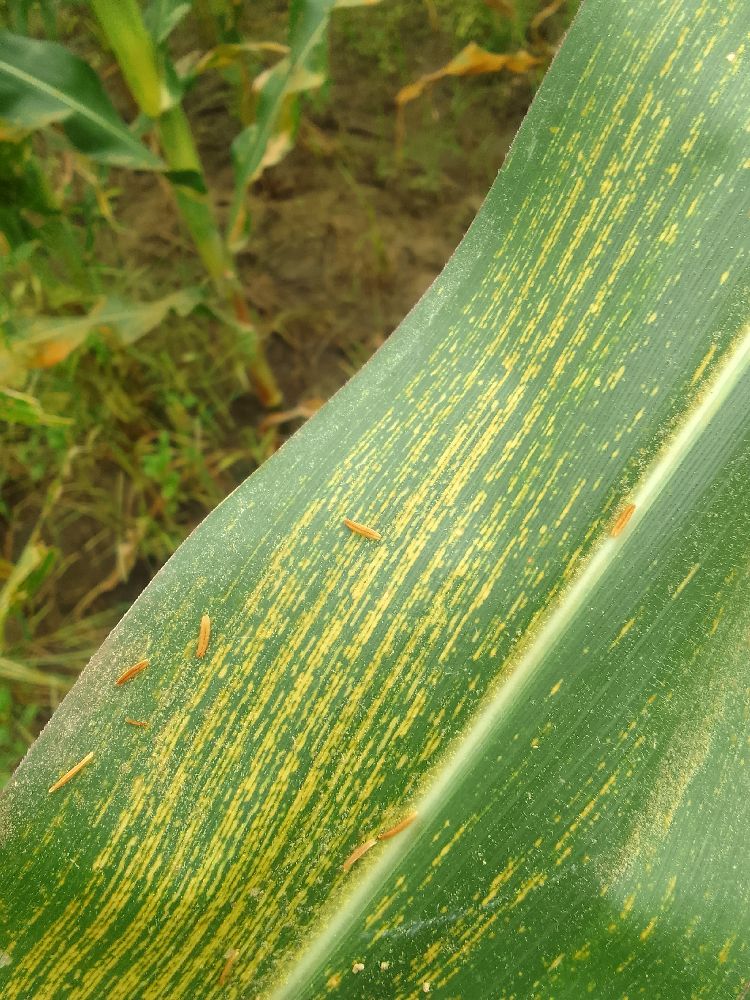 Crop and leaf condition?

maize, maize streak virus
